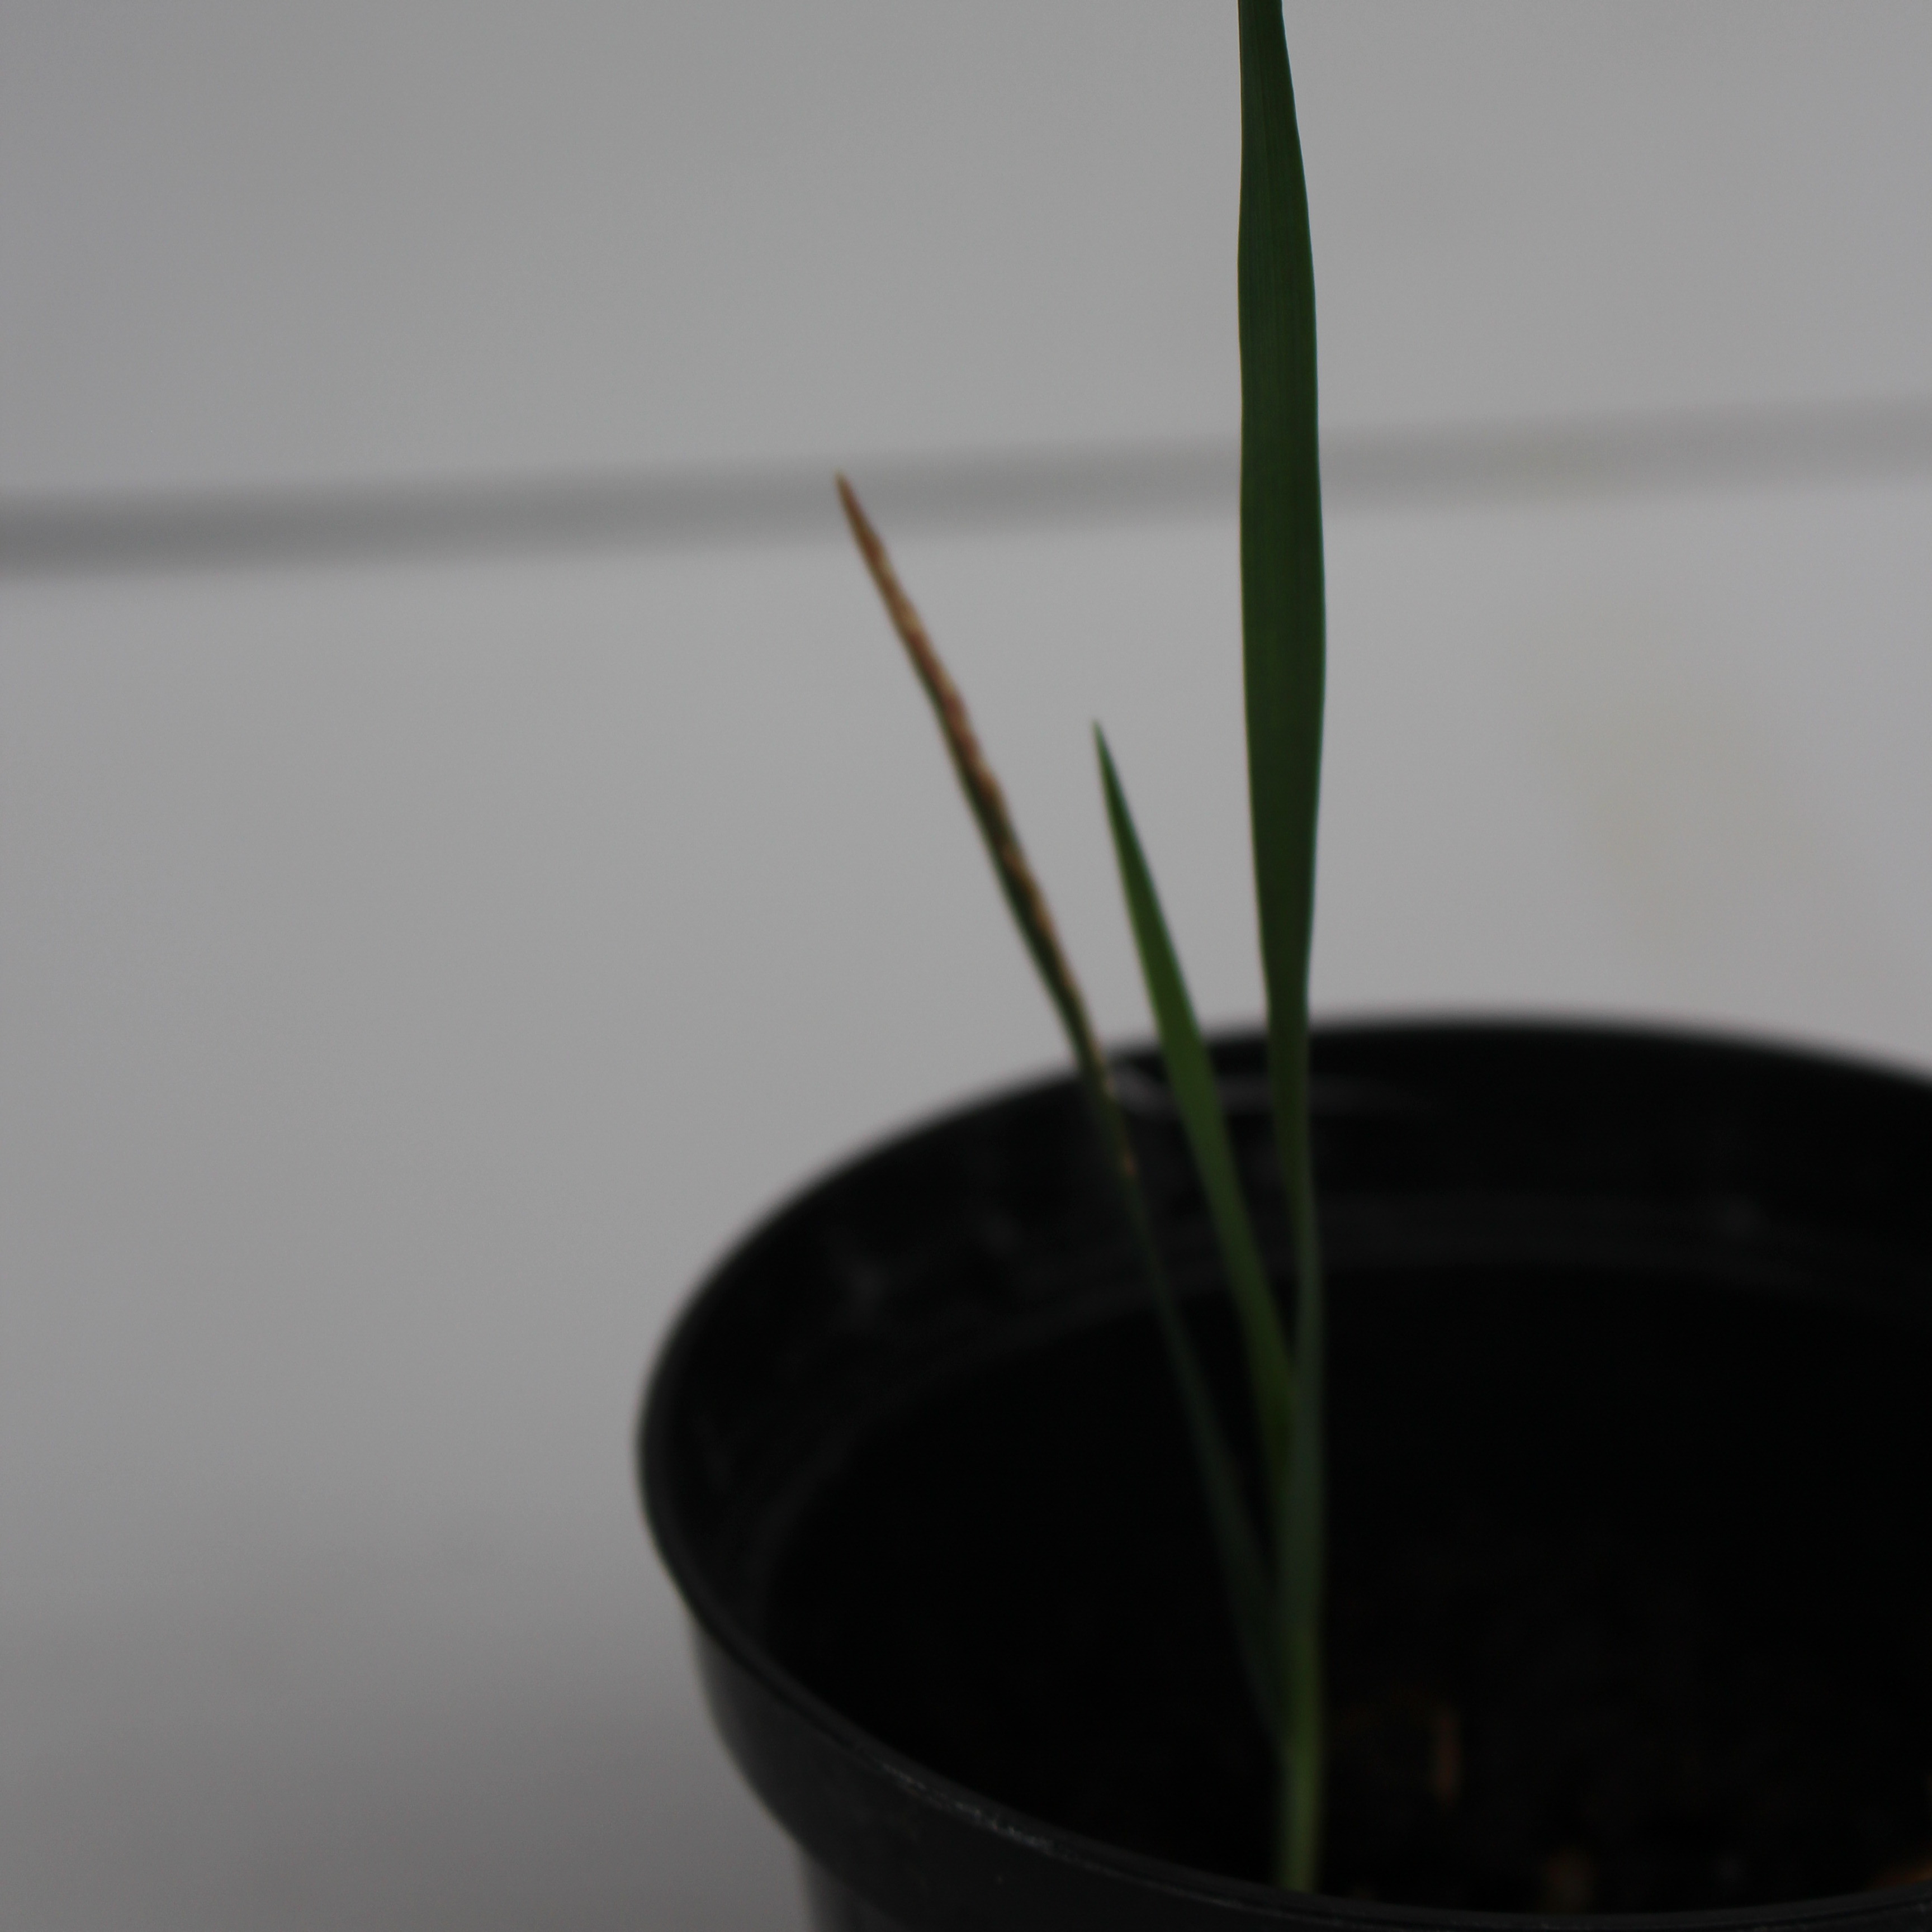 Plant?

Avena sterilis
